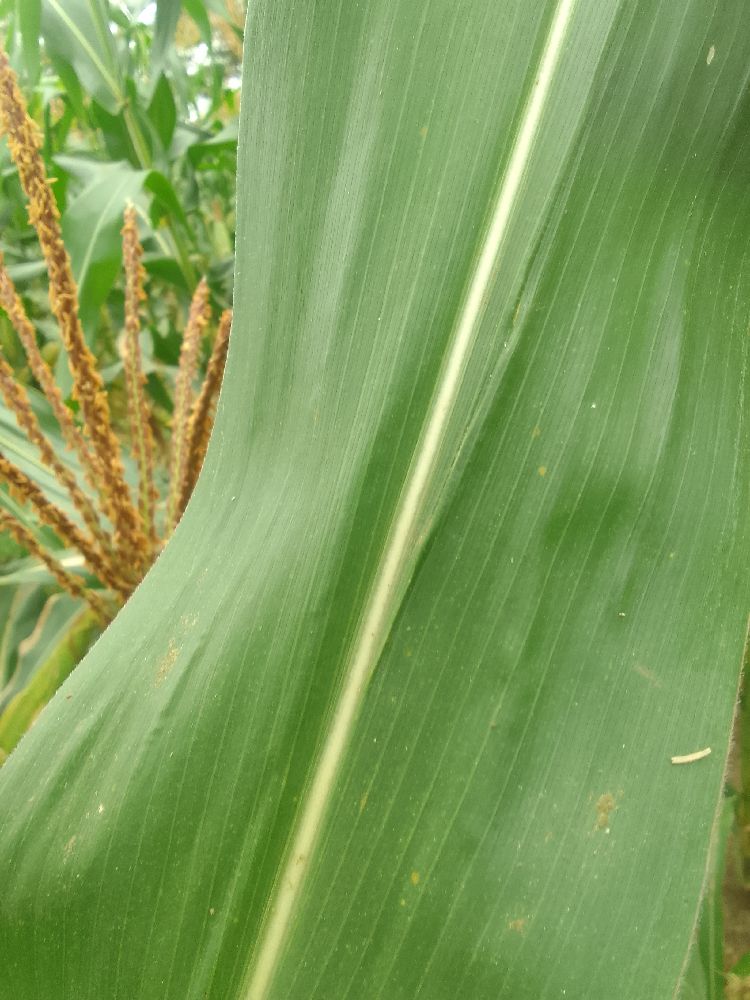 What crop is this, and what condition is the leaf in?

maize, healthy
